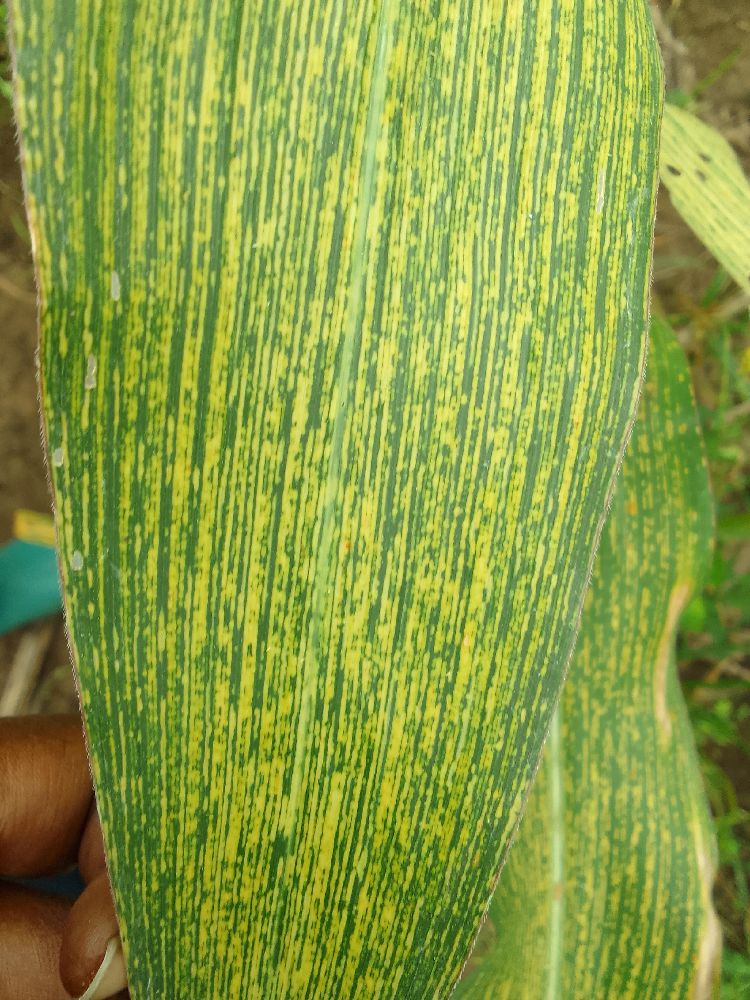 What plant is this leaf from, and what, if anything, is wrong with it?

maize, maize streak virus
